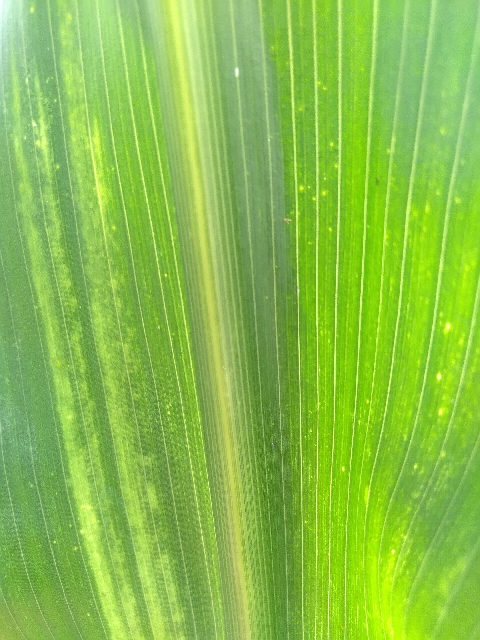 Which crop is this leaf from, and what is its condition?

maize, maize lethal necrosis
